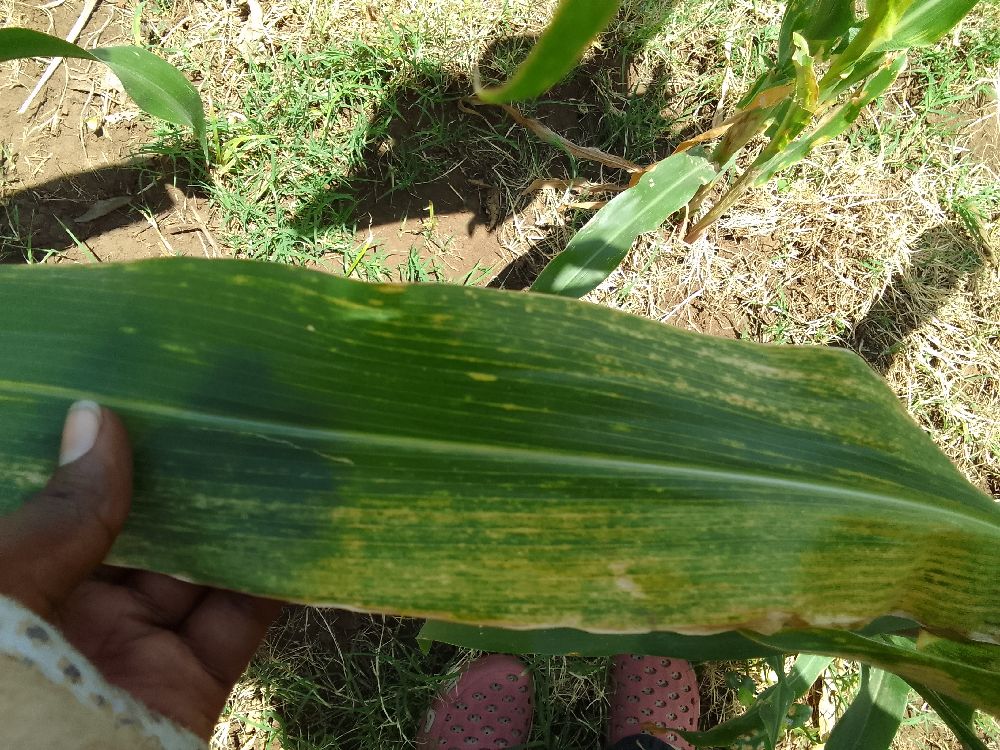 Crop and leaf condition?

maize, maize lethal necrosis
